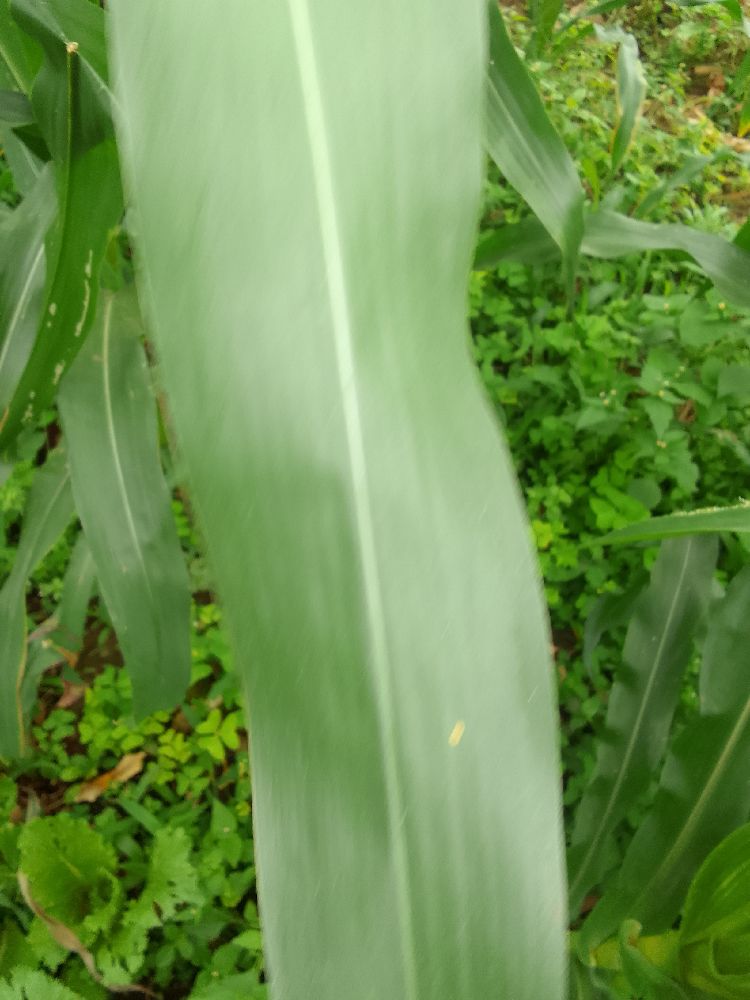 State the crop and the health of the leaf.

maize, healthy
